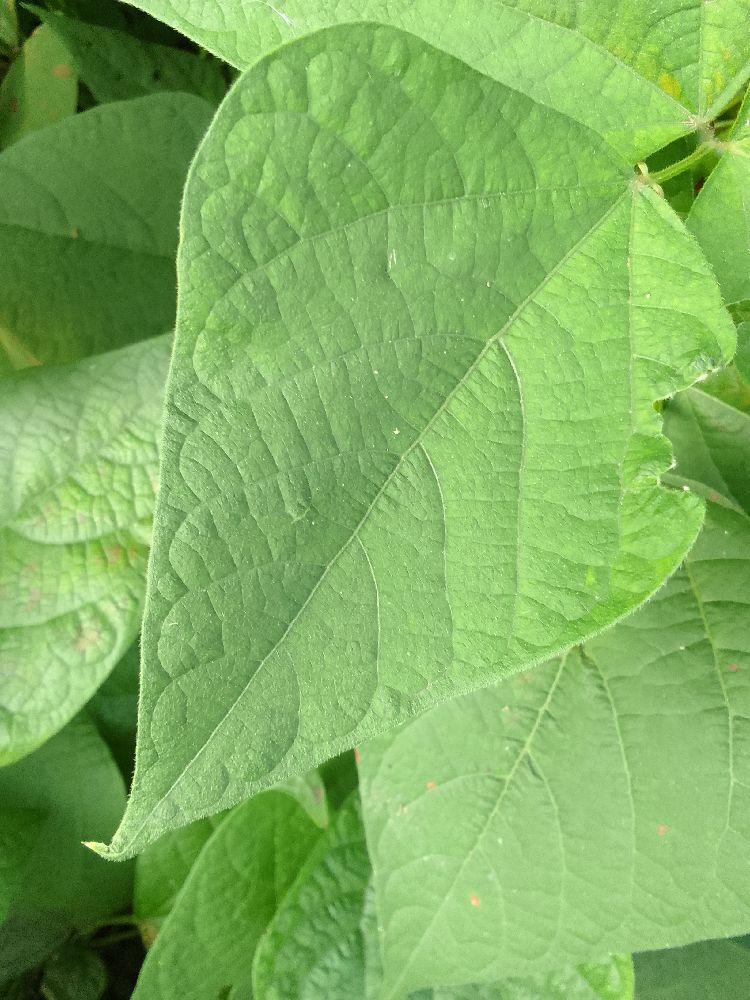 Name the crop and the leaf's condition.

common bean, healthy
